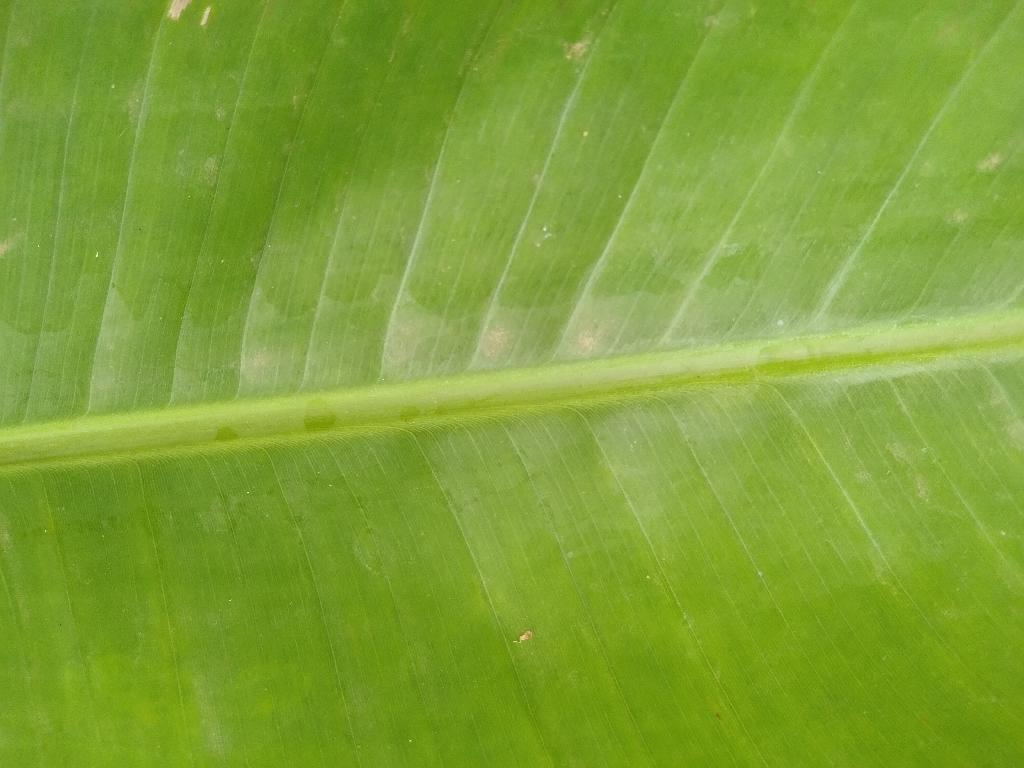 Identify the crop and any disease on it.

banana, healthy
